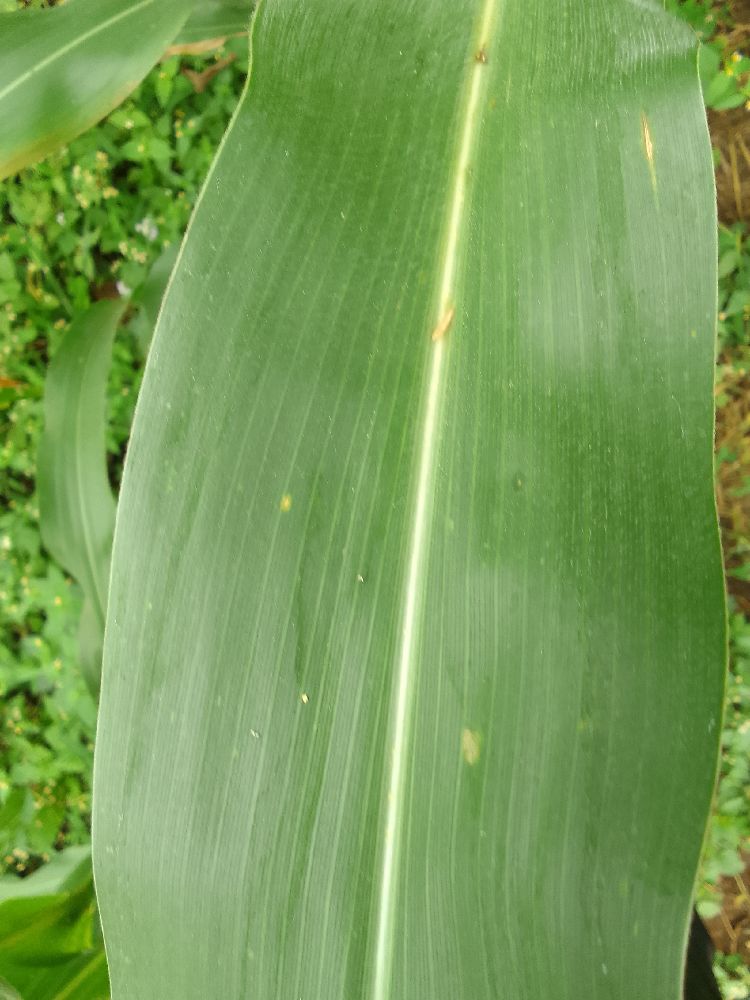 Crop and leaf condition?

maize, healthy
